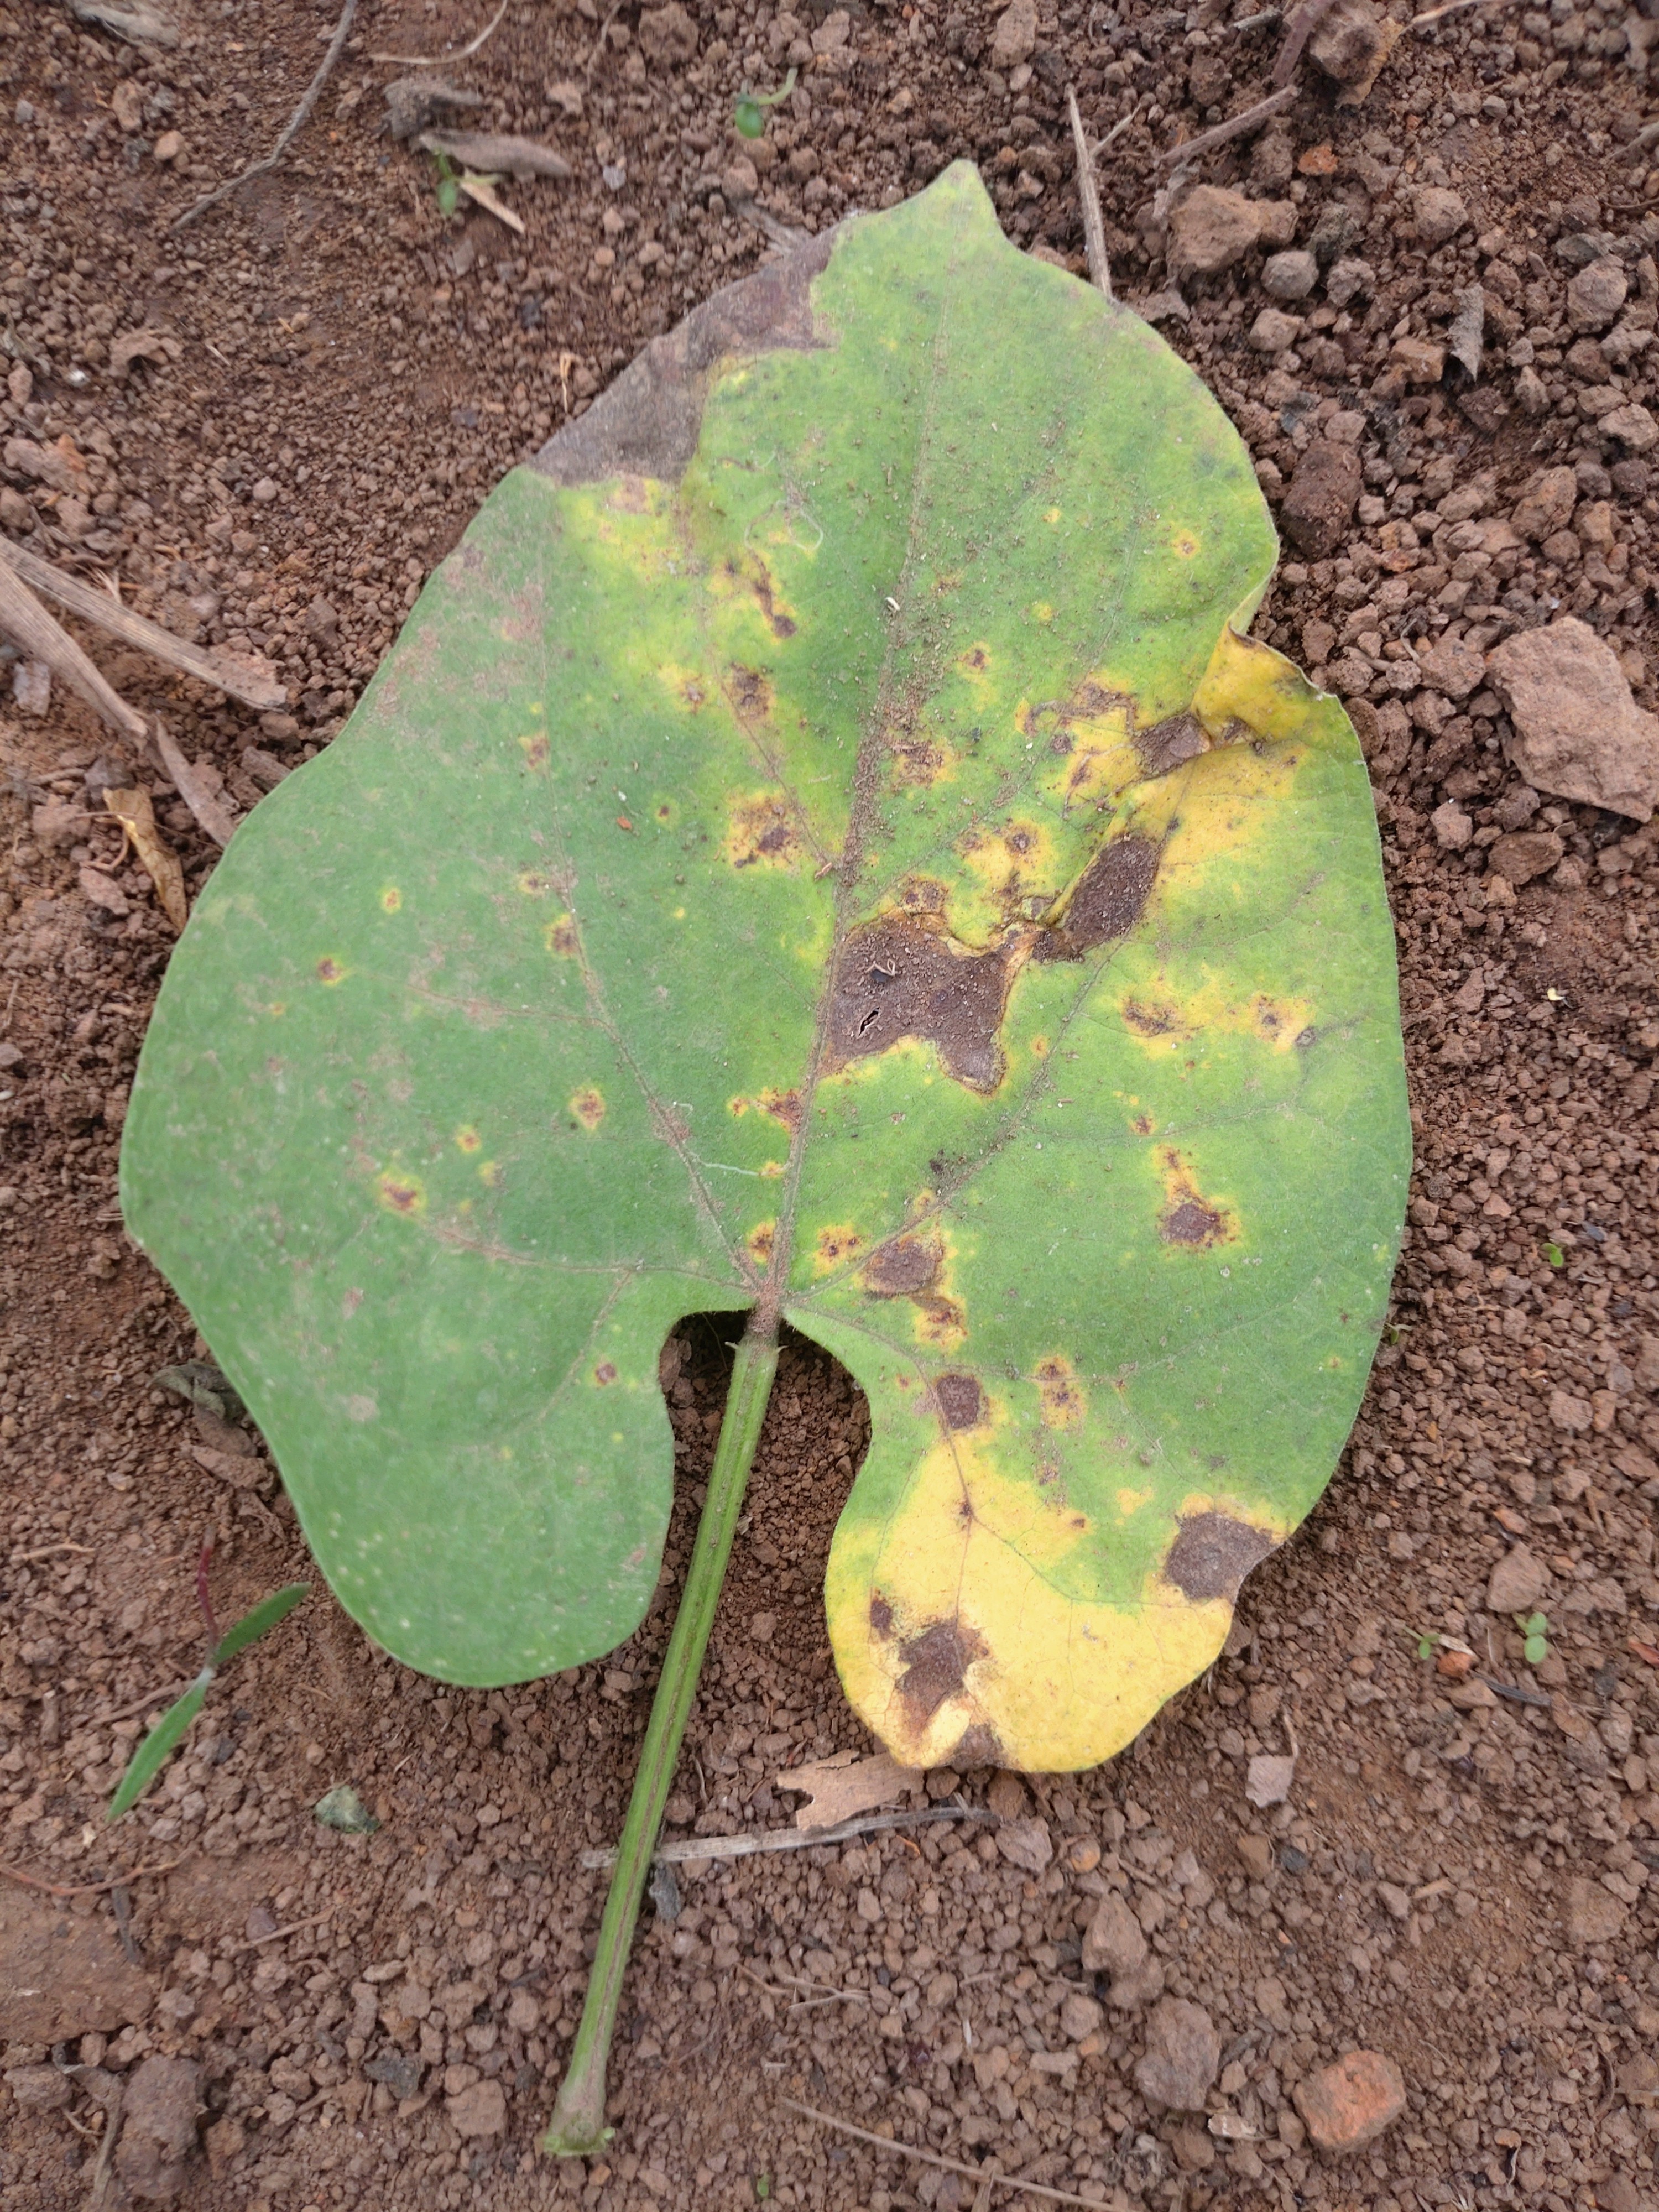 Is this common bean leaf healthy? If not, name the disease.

rust
